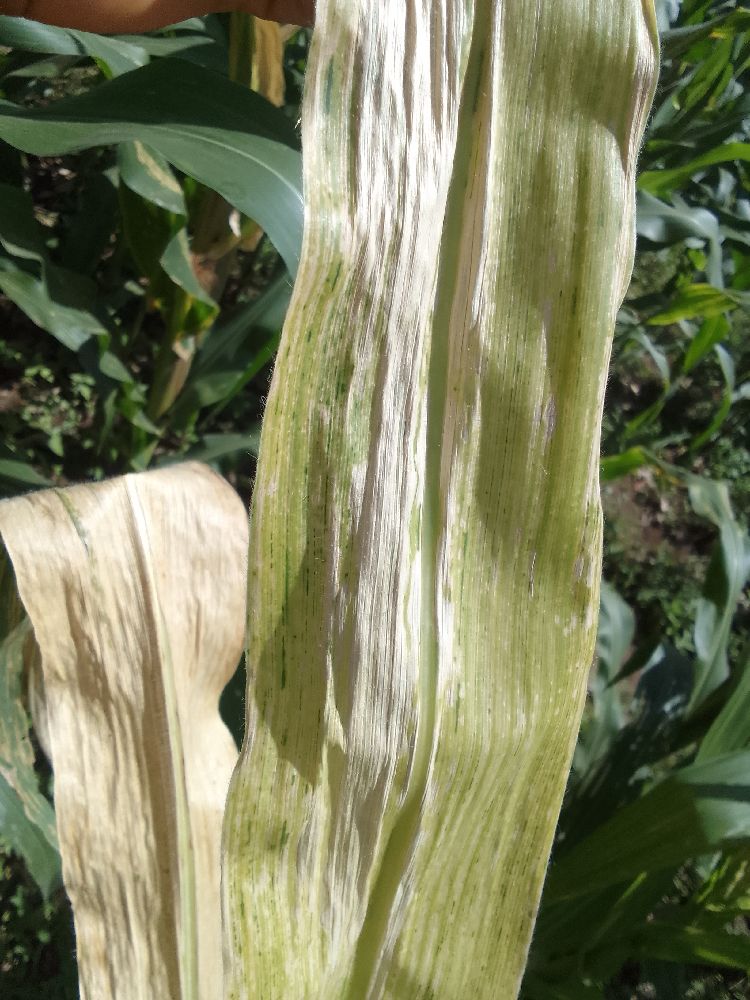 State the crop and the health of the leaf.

maize, maize lethal necrosis
